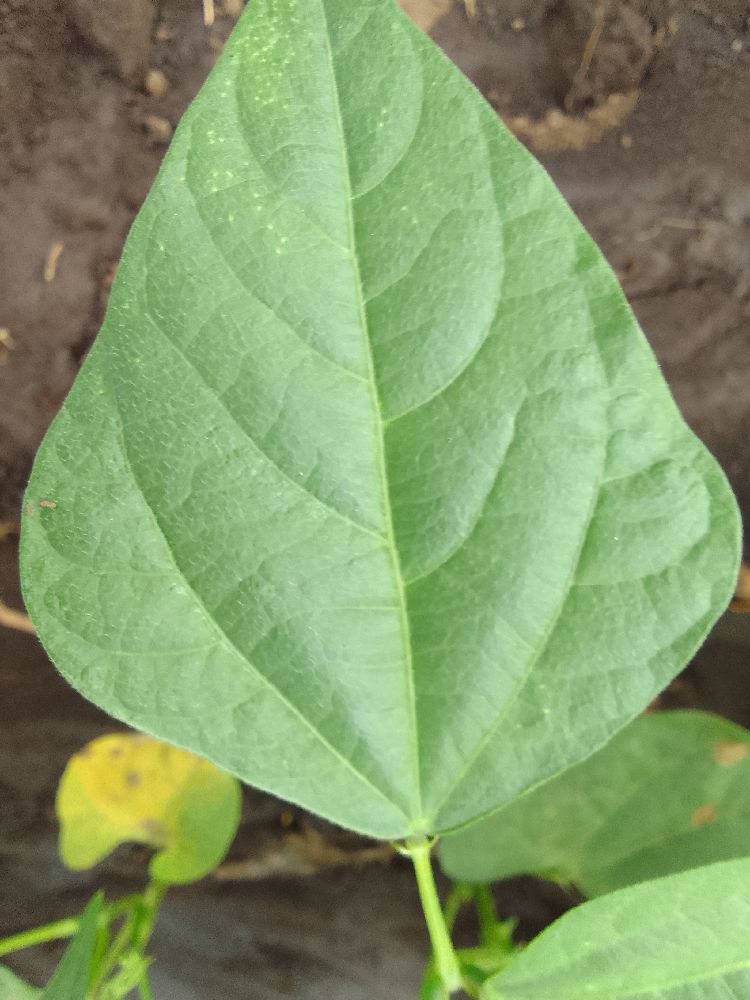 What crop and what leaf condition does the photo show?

common bean, healthy
